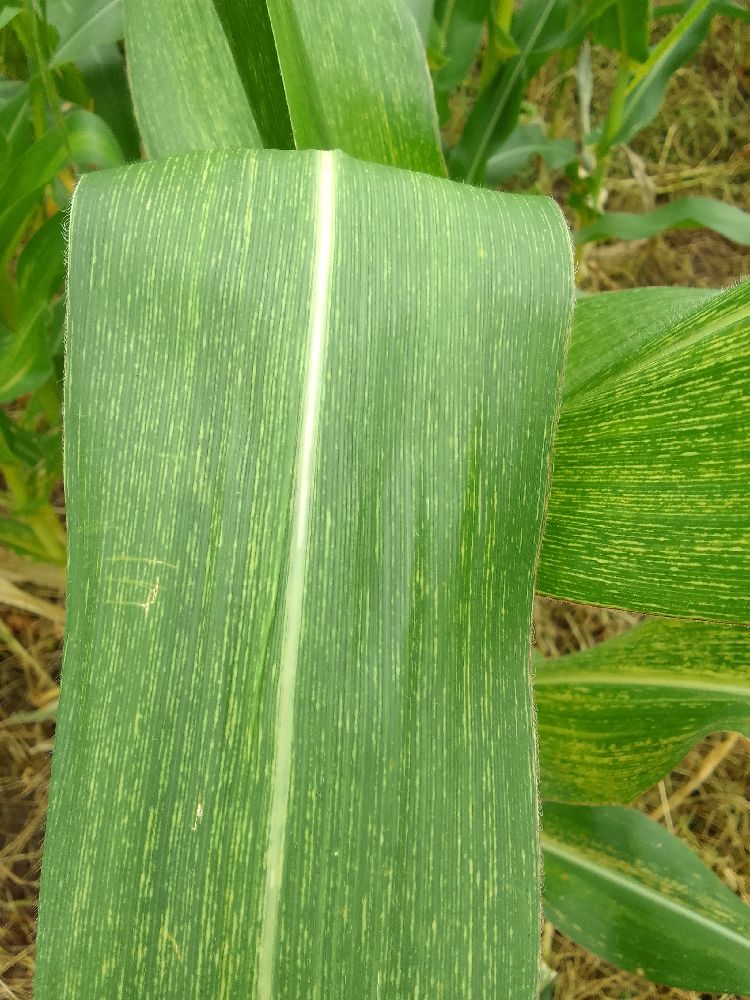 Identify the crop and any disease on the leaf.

maize, maize streak virus
